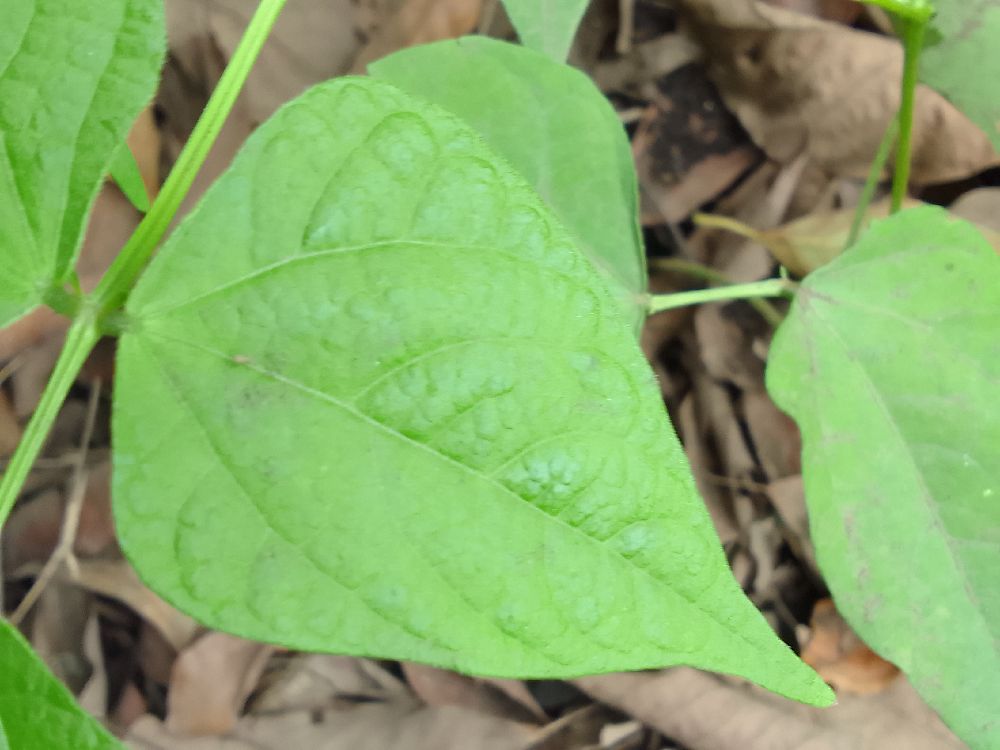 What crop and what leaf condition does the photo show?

common bean, healthy
